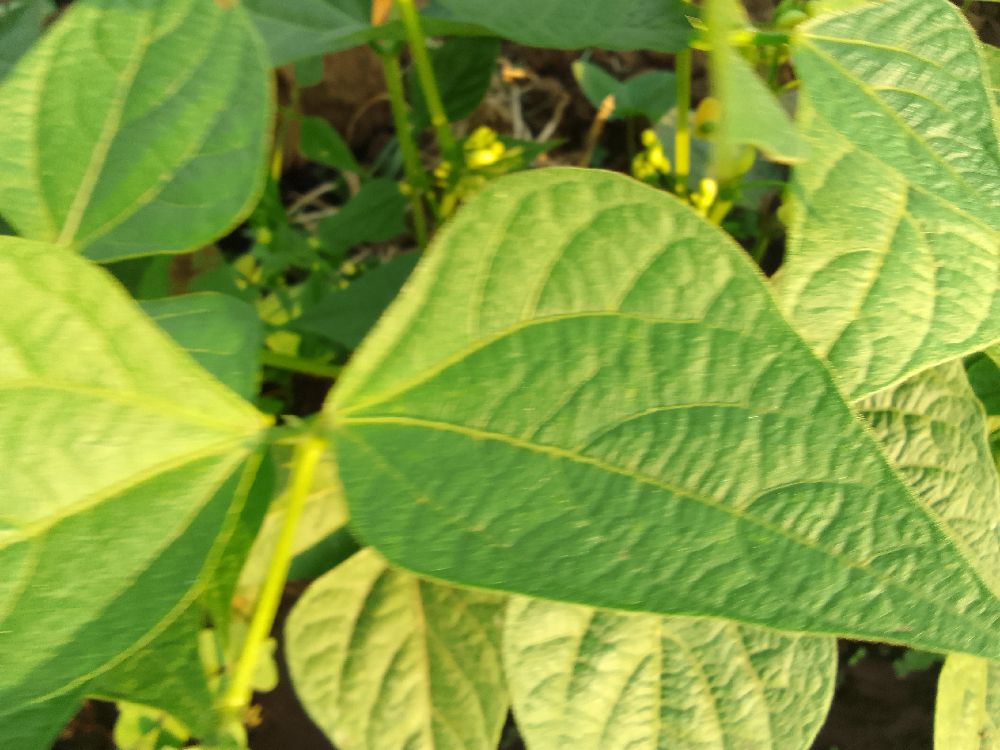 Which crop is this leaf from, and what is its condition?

common bean, healthy
